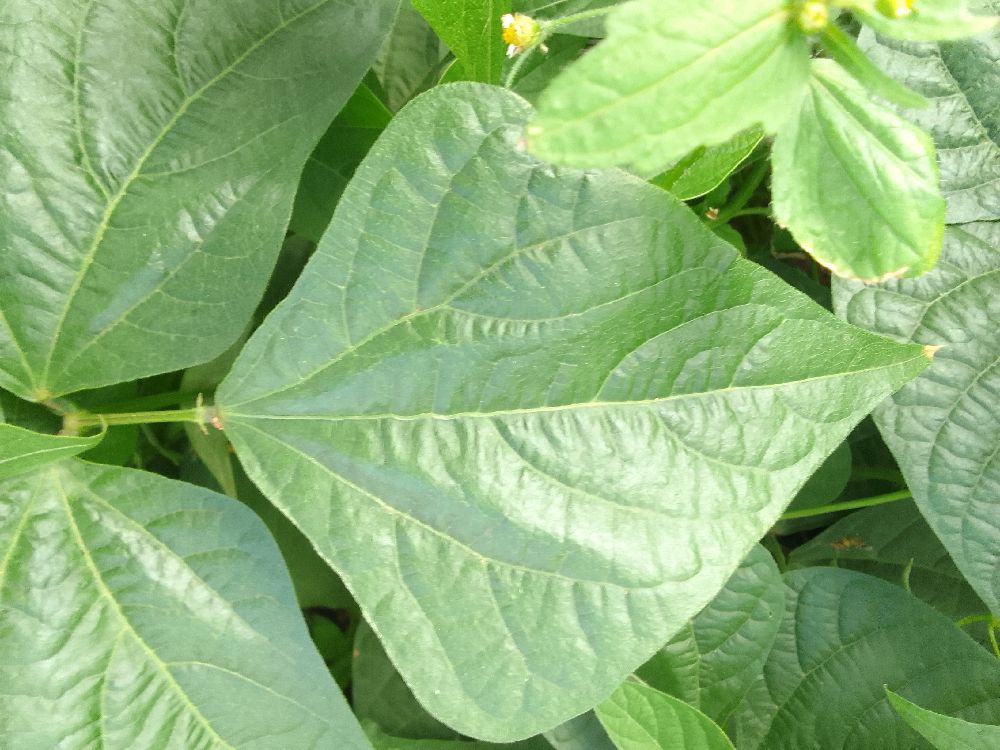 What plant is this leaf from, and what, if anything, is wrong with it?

common bean, healthy
